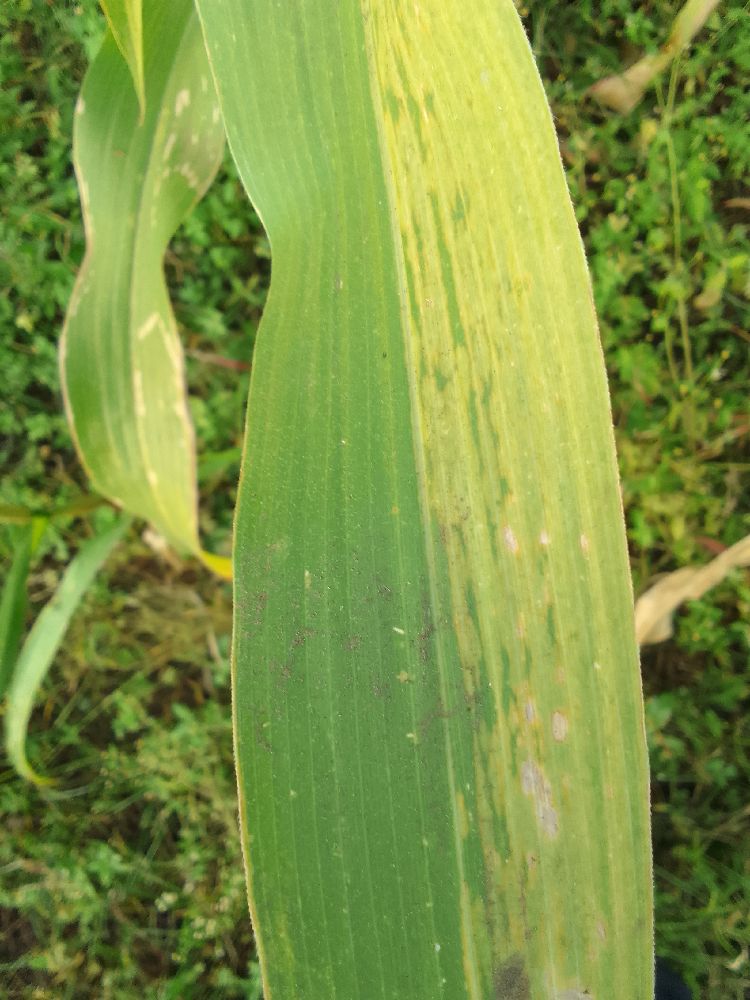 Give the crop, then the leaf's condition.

maize, maize lethal necrosis
